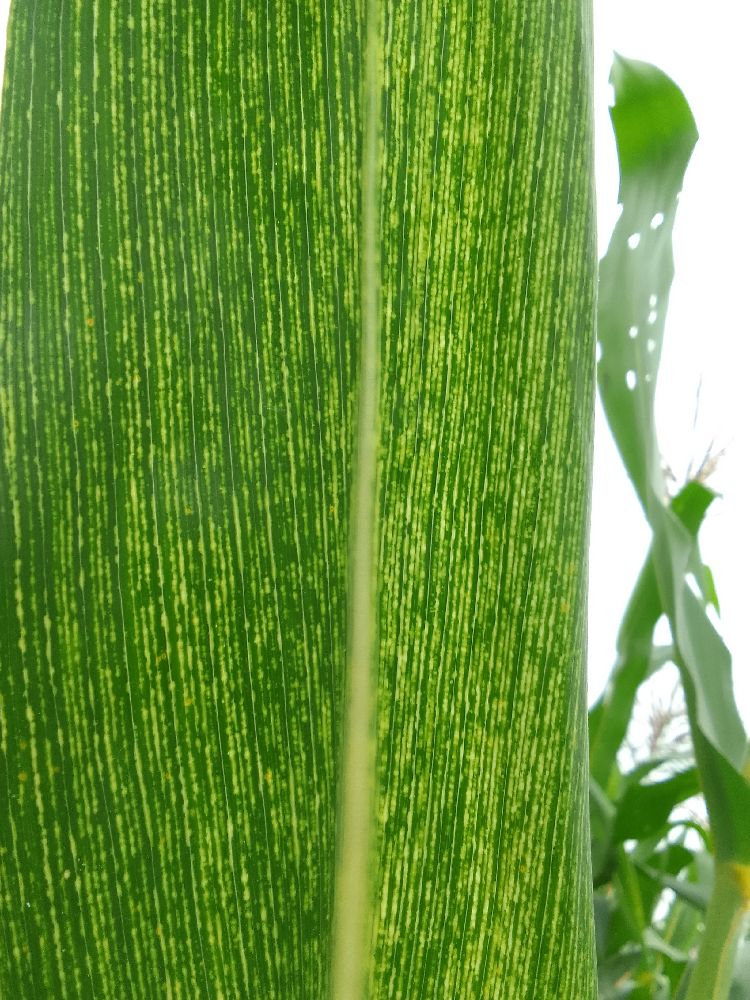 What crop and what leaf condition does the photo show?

maize, maize streak virus
